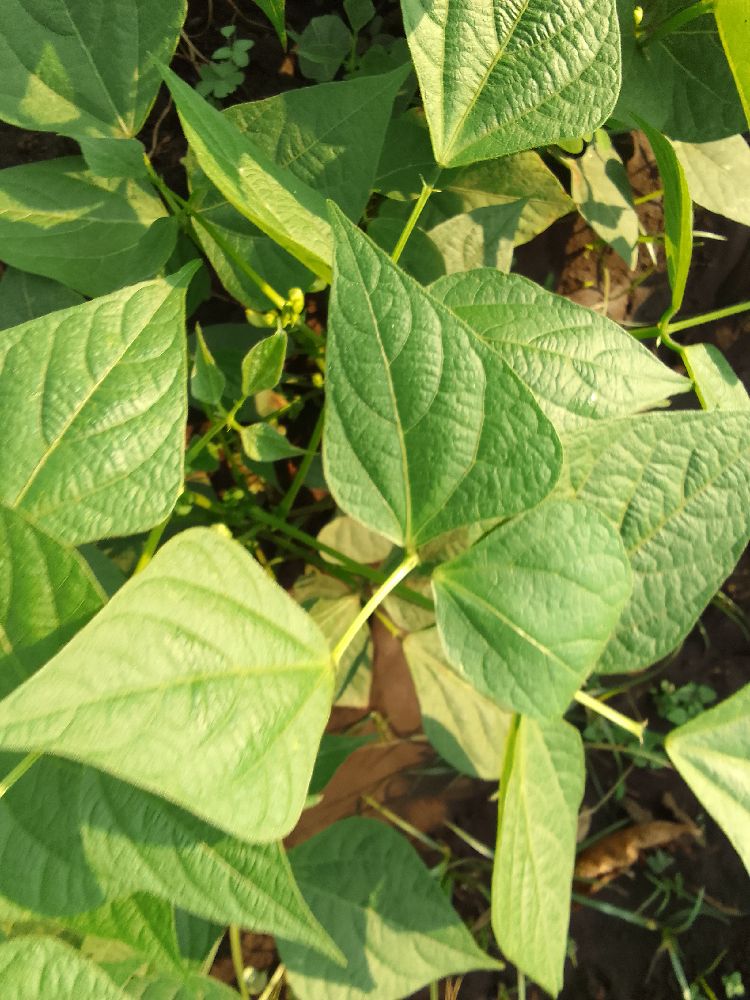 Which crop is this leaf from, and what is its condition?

common bean, healthy
